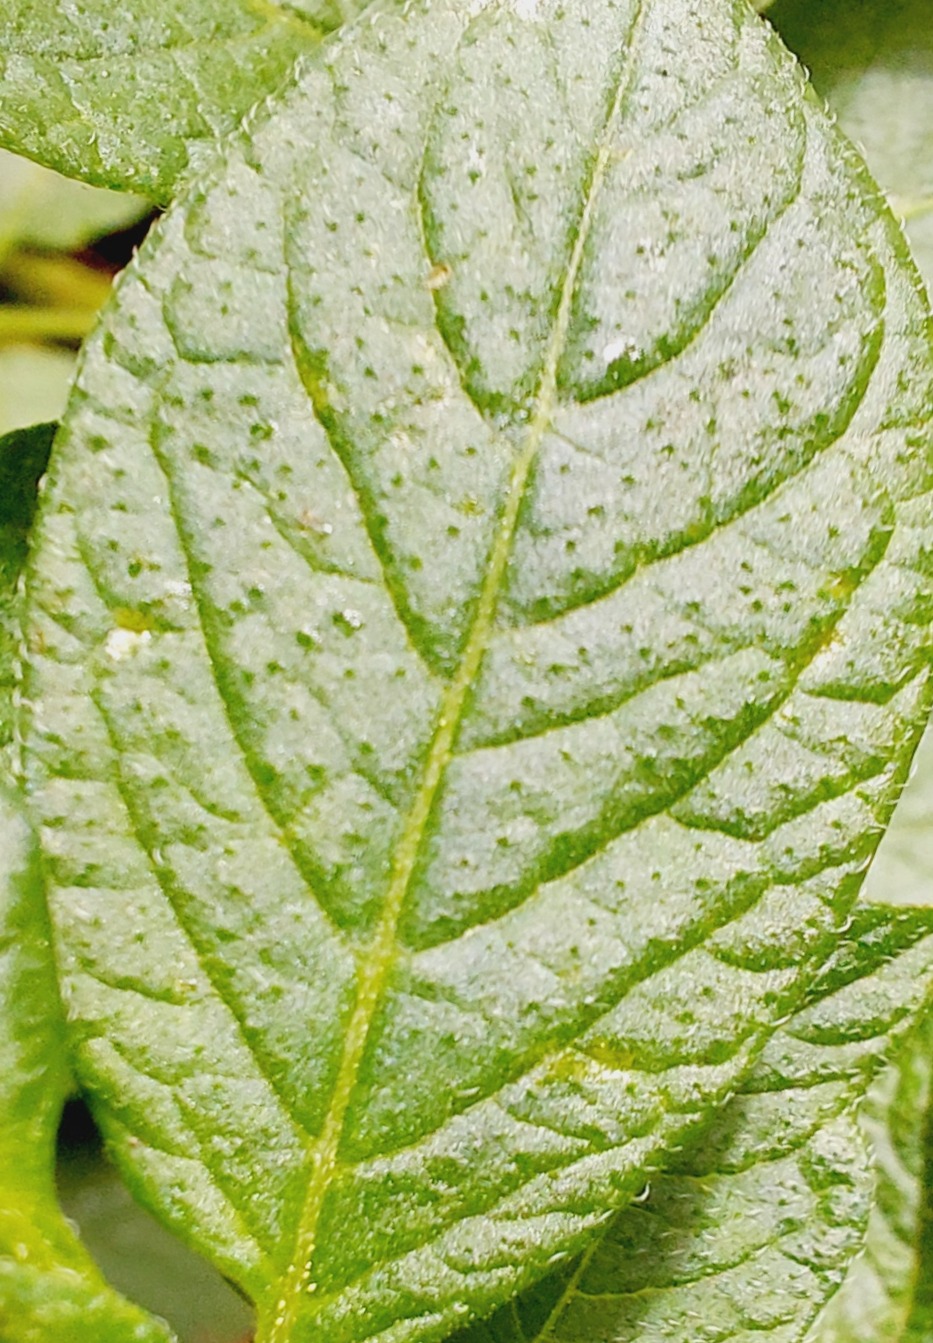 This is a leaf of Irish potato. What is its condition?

healthy
